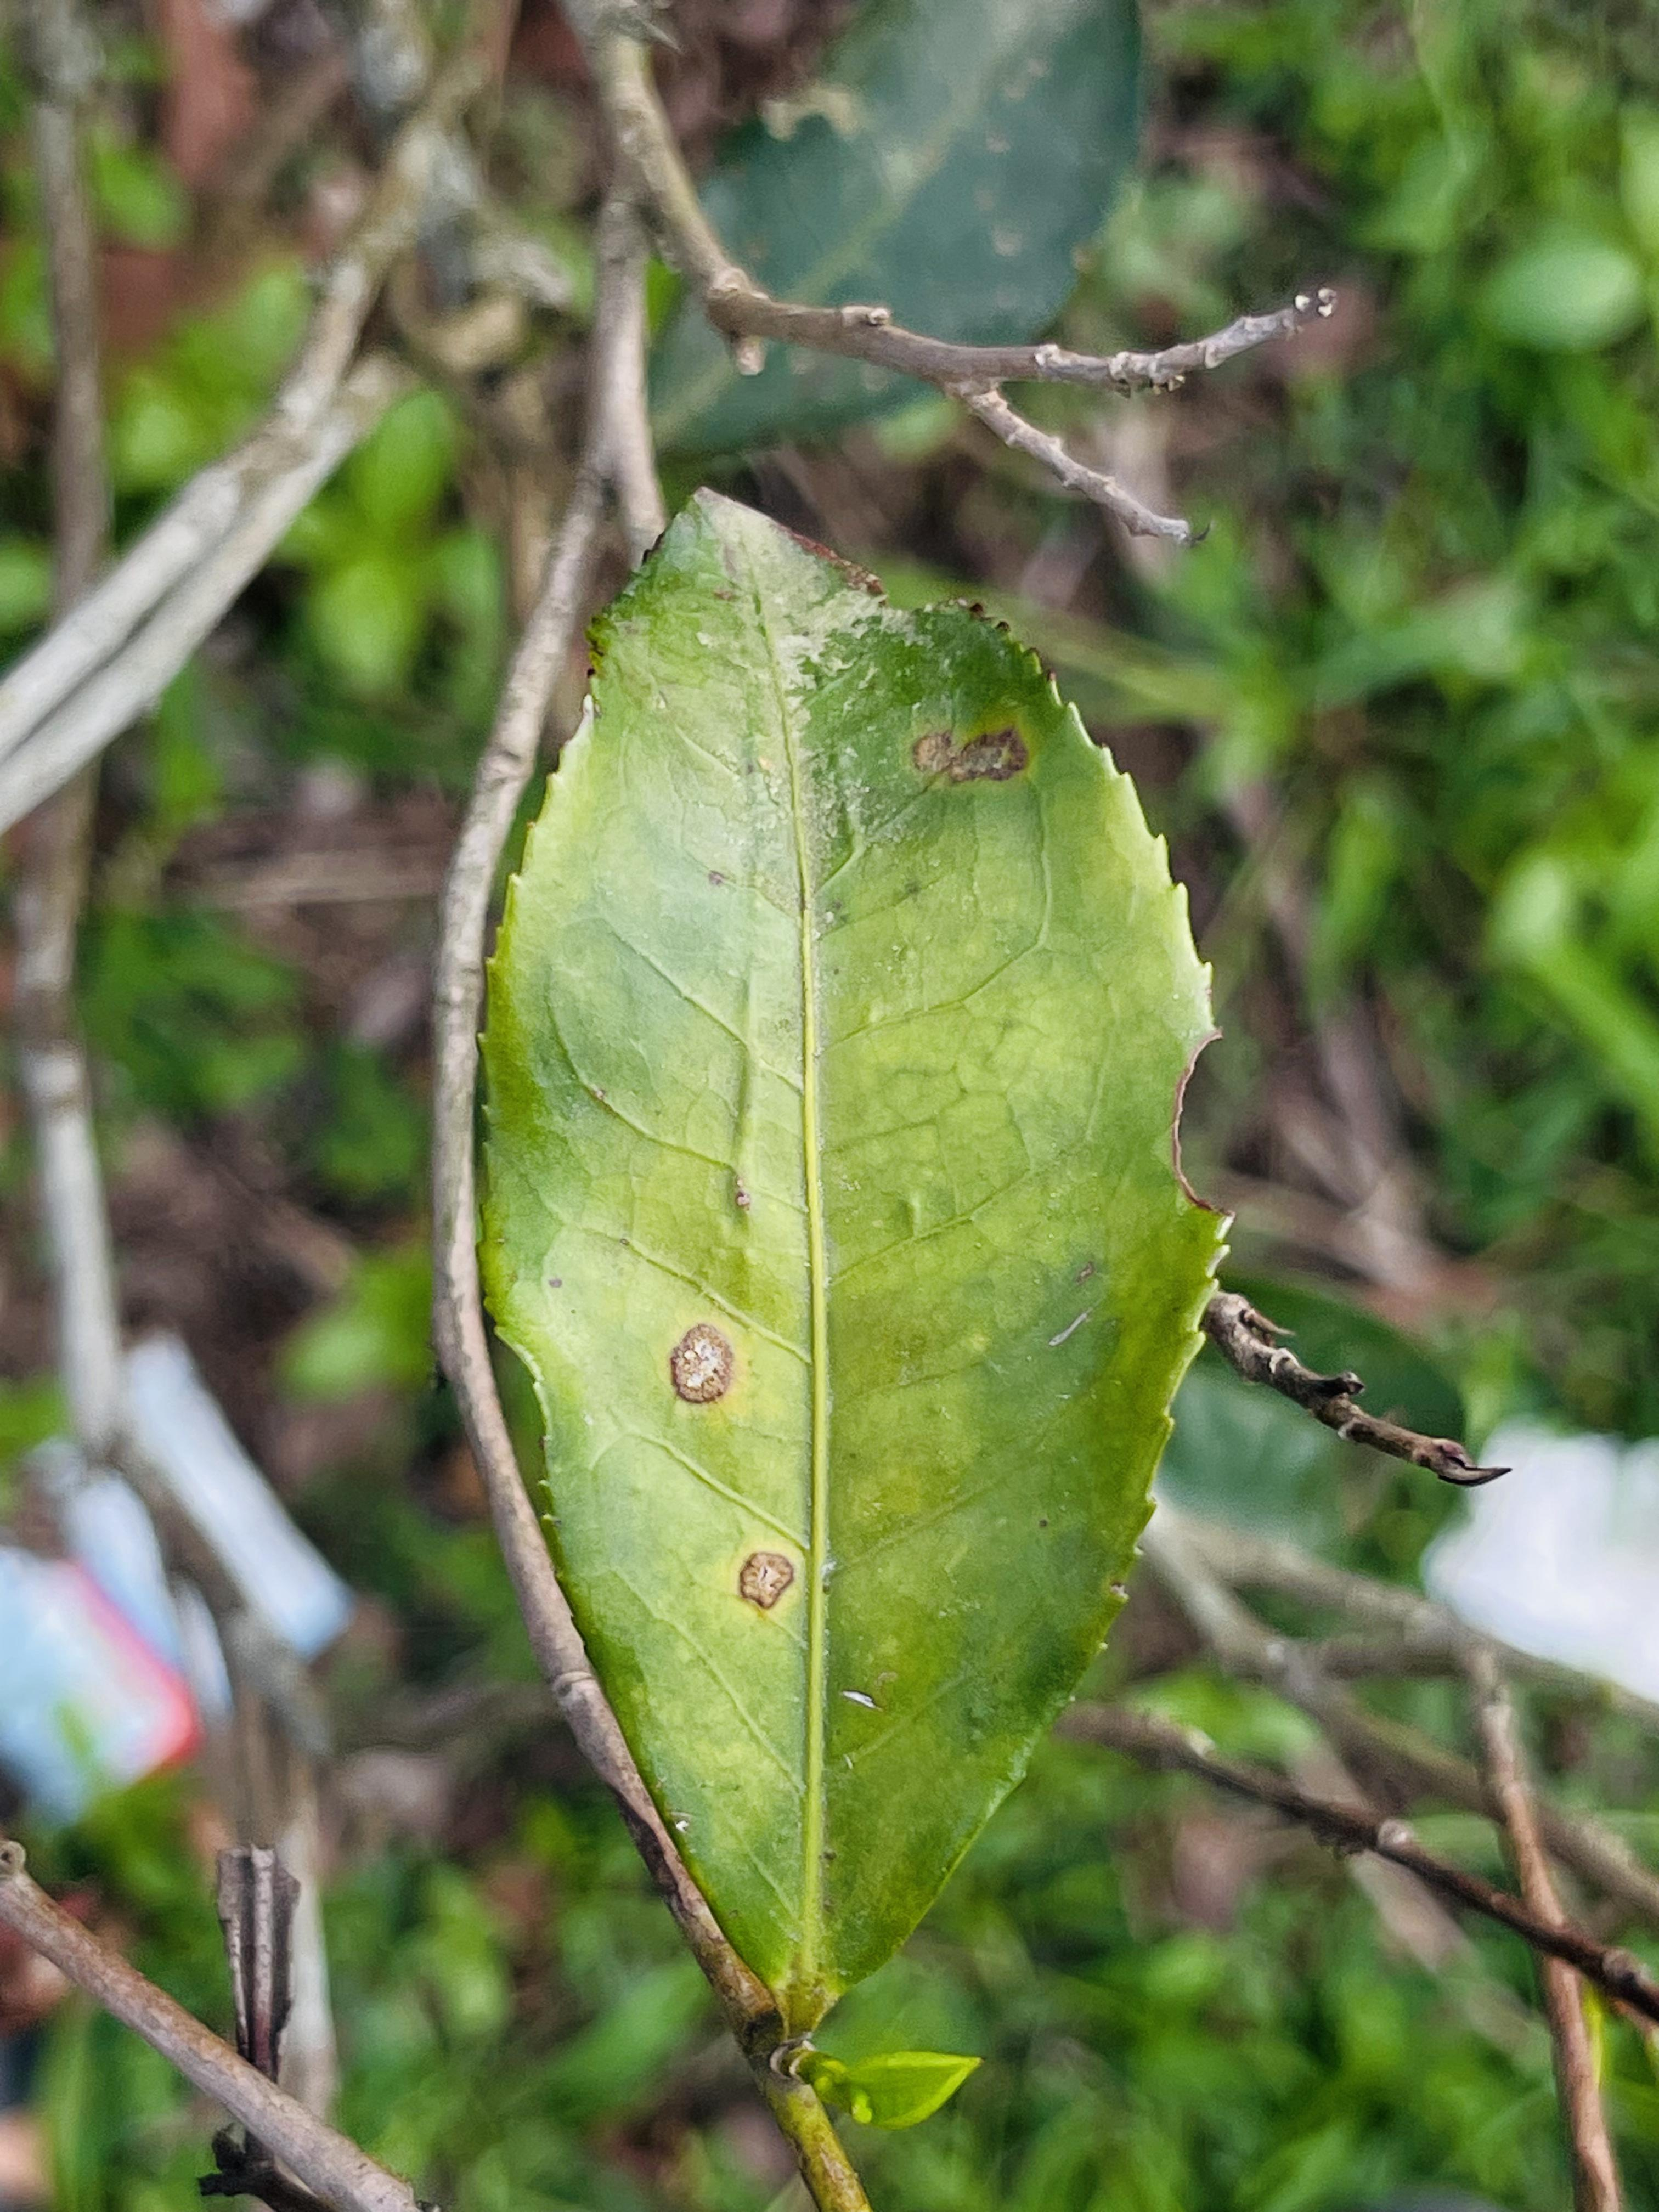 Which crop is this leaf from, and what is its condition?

tea, red rust
